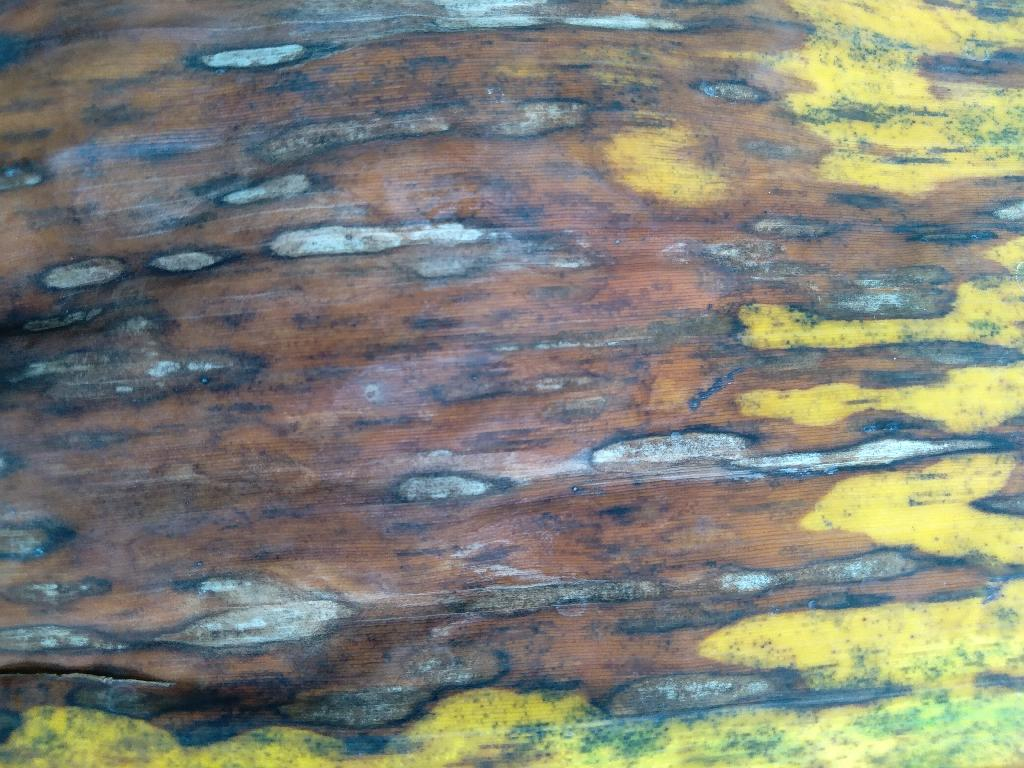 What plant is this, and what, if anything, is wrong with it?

banana, black sigatoka
